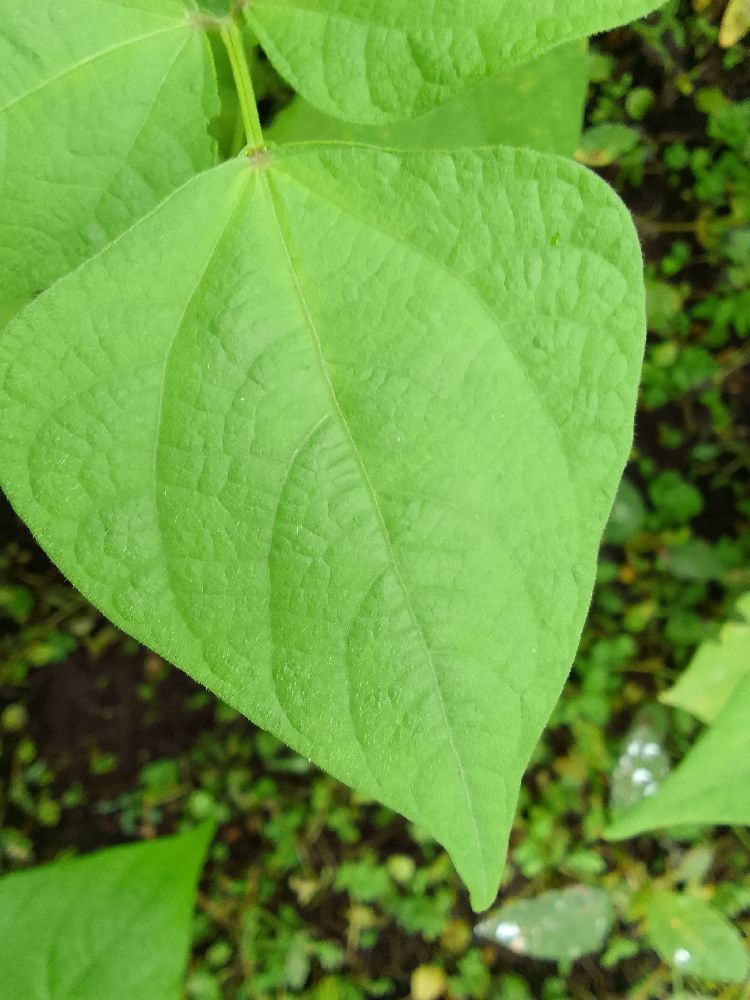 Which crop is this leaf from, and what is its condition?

common bean, healthy
